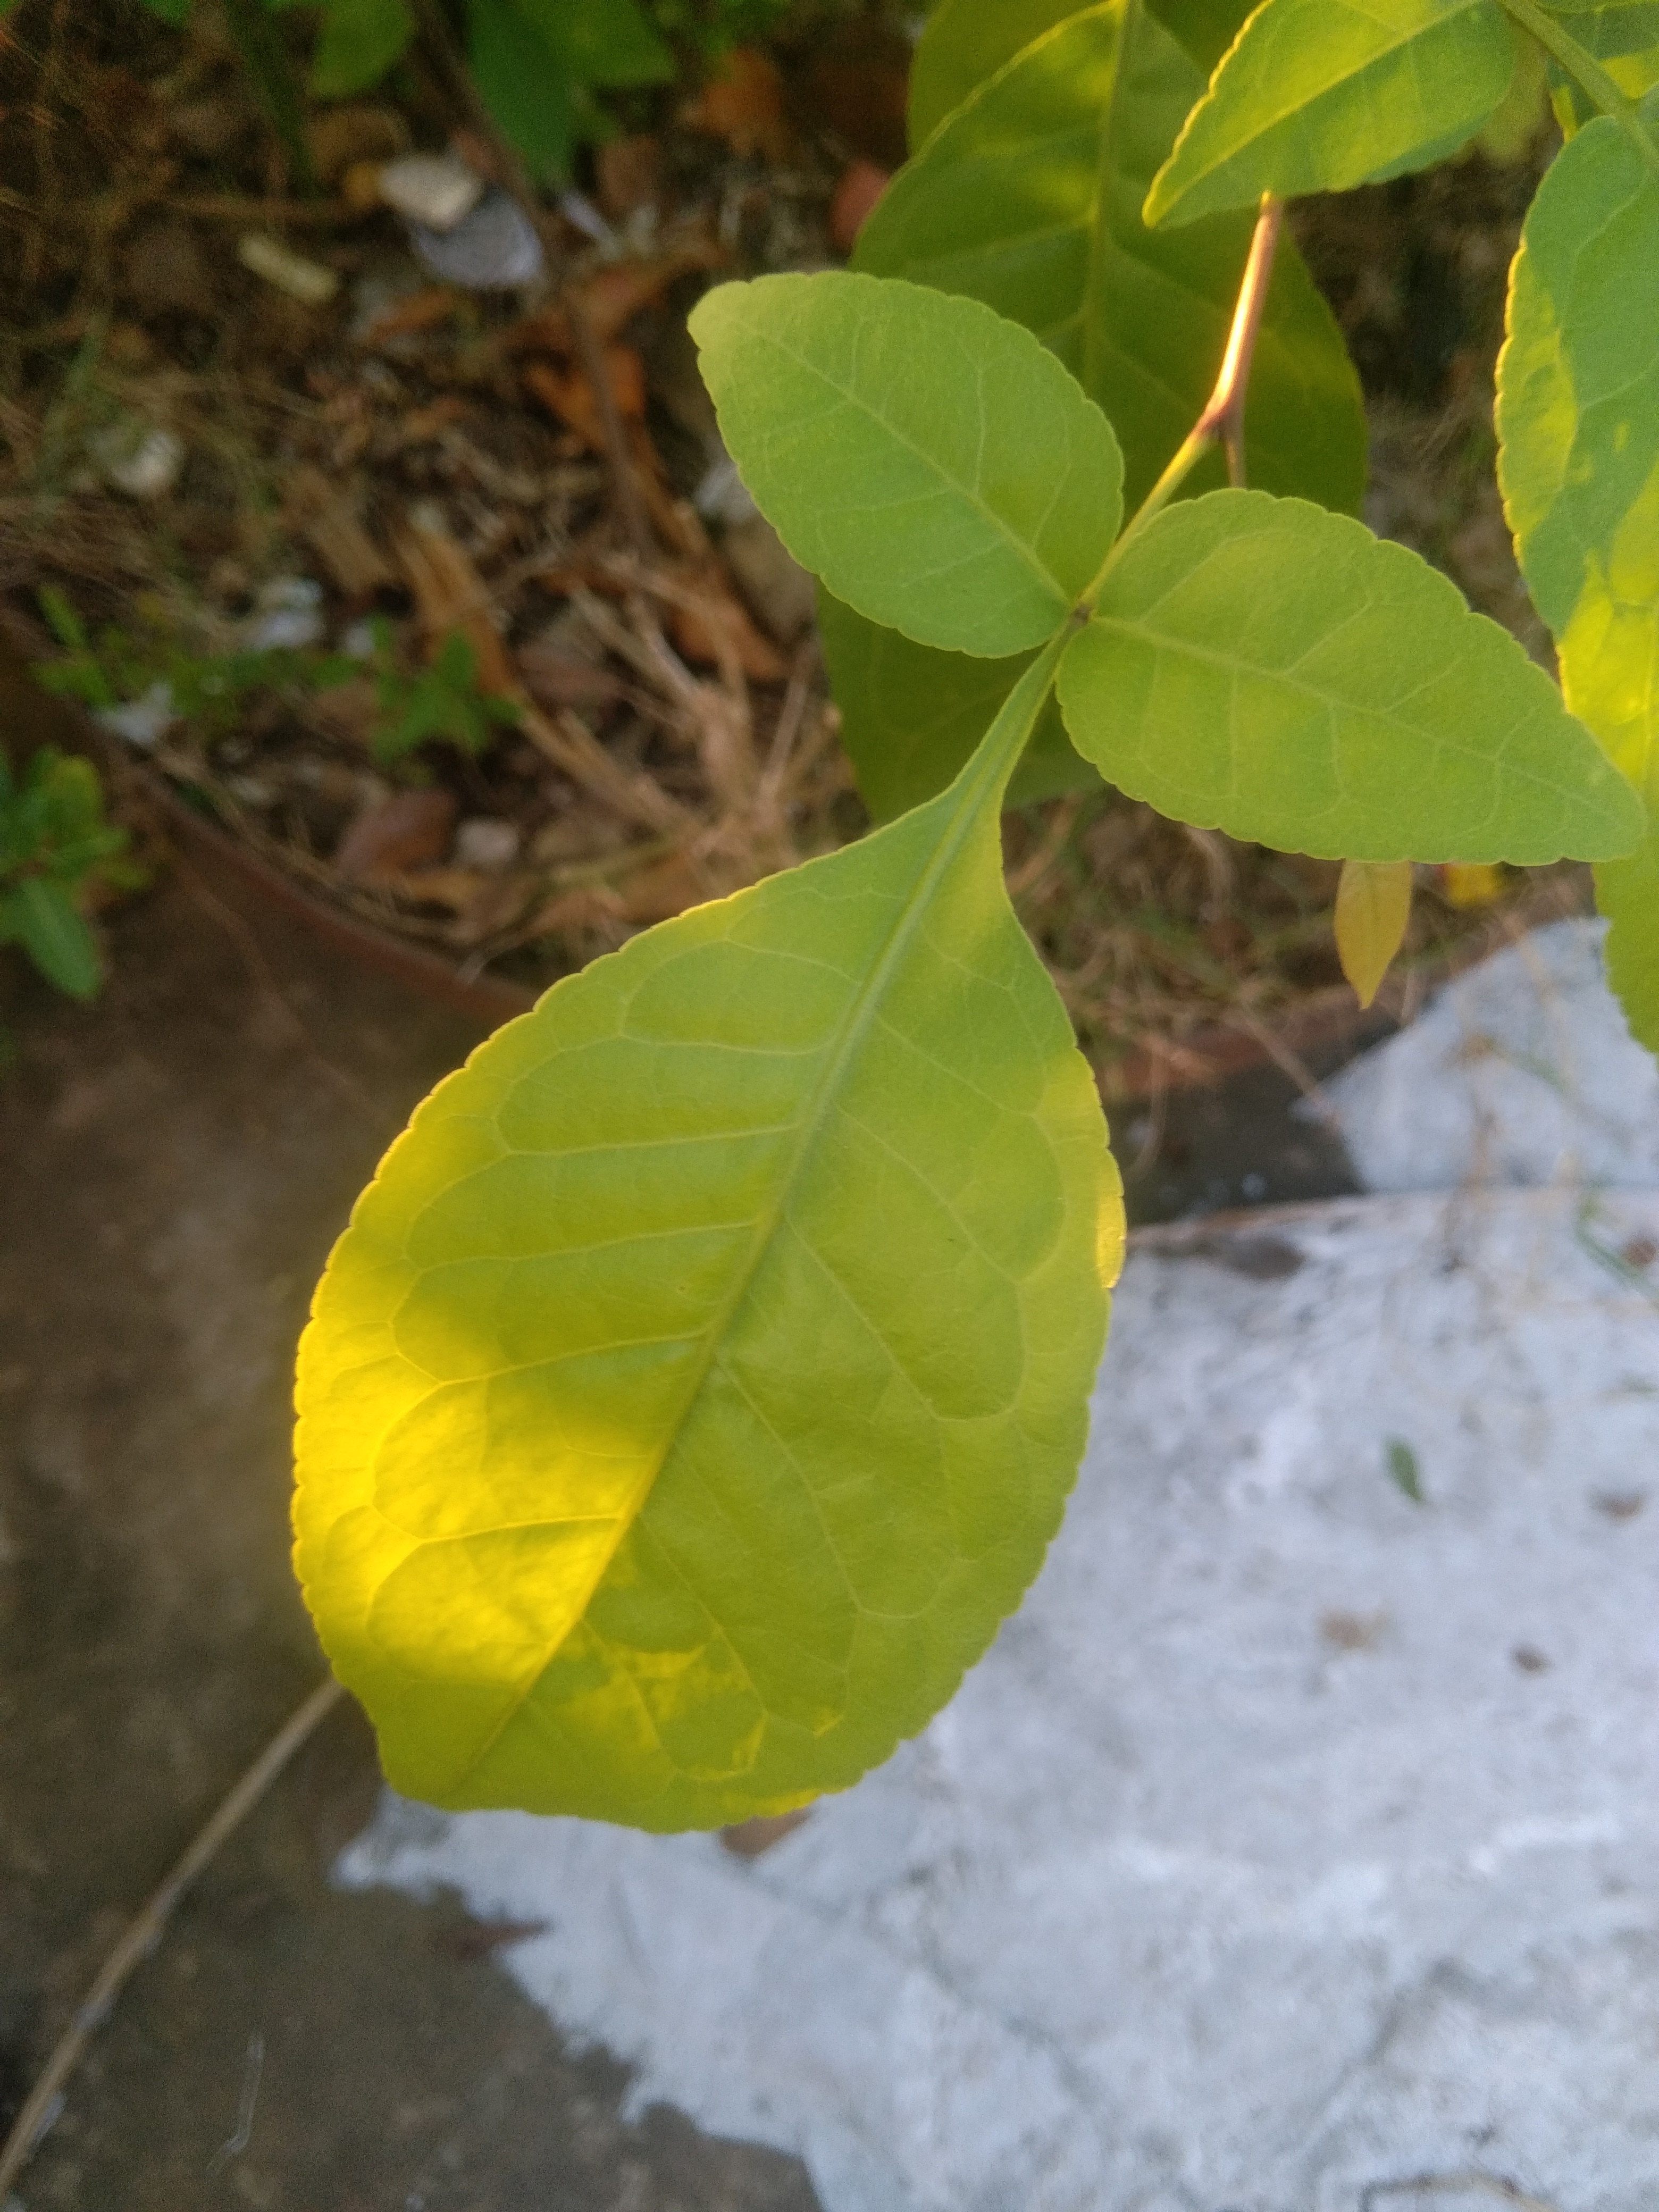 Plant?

wood apple
